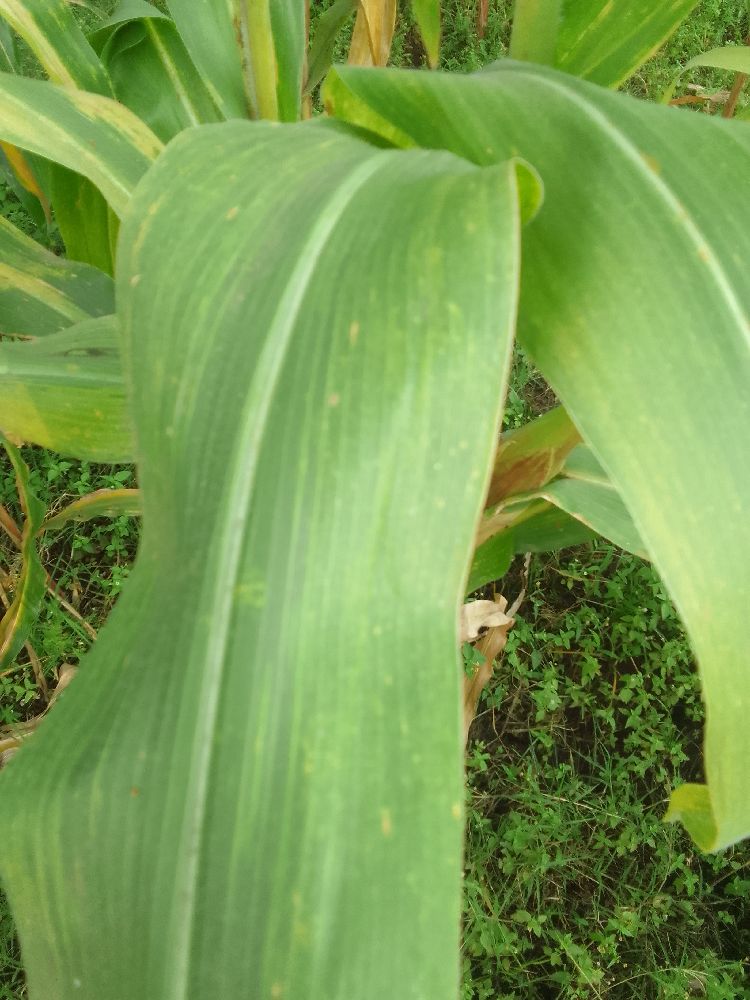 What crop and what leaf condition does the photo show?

maize, maize lethal necrosis
